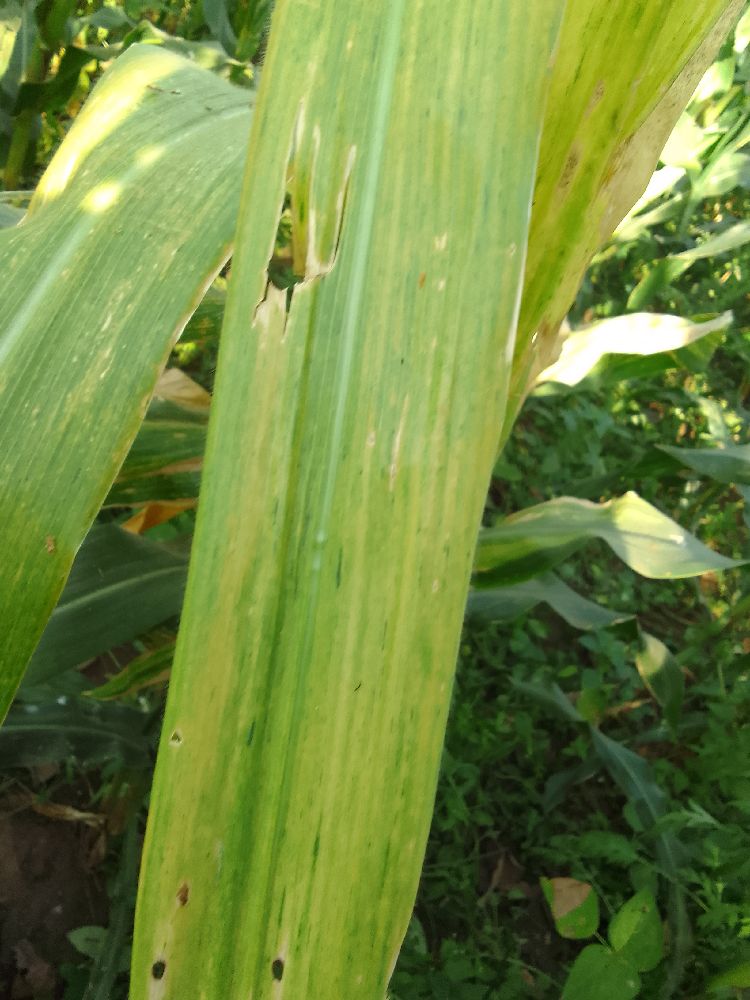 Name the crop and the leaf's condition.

maize, maize lethal necrosis
